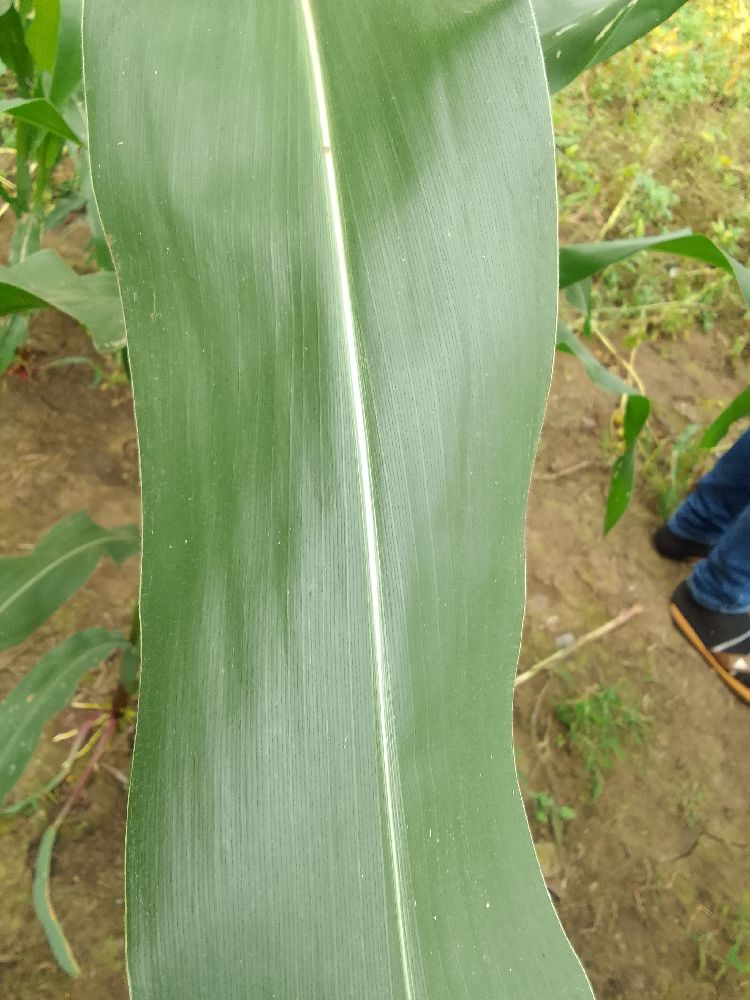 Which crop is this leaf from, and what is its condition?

maize, healthy
